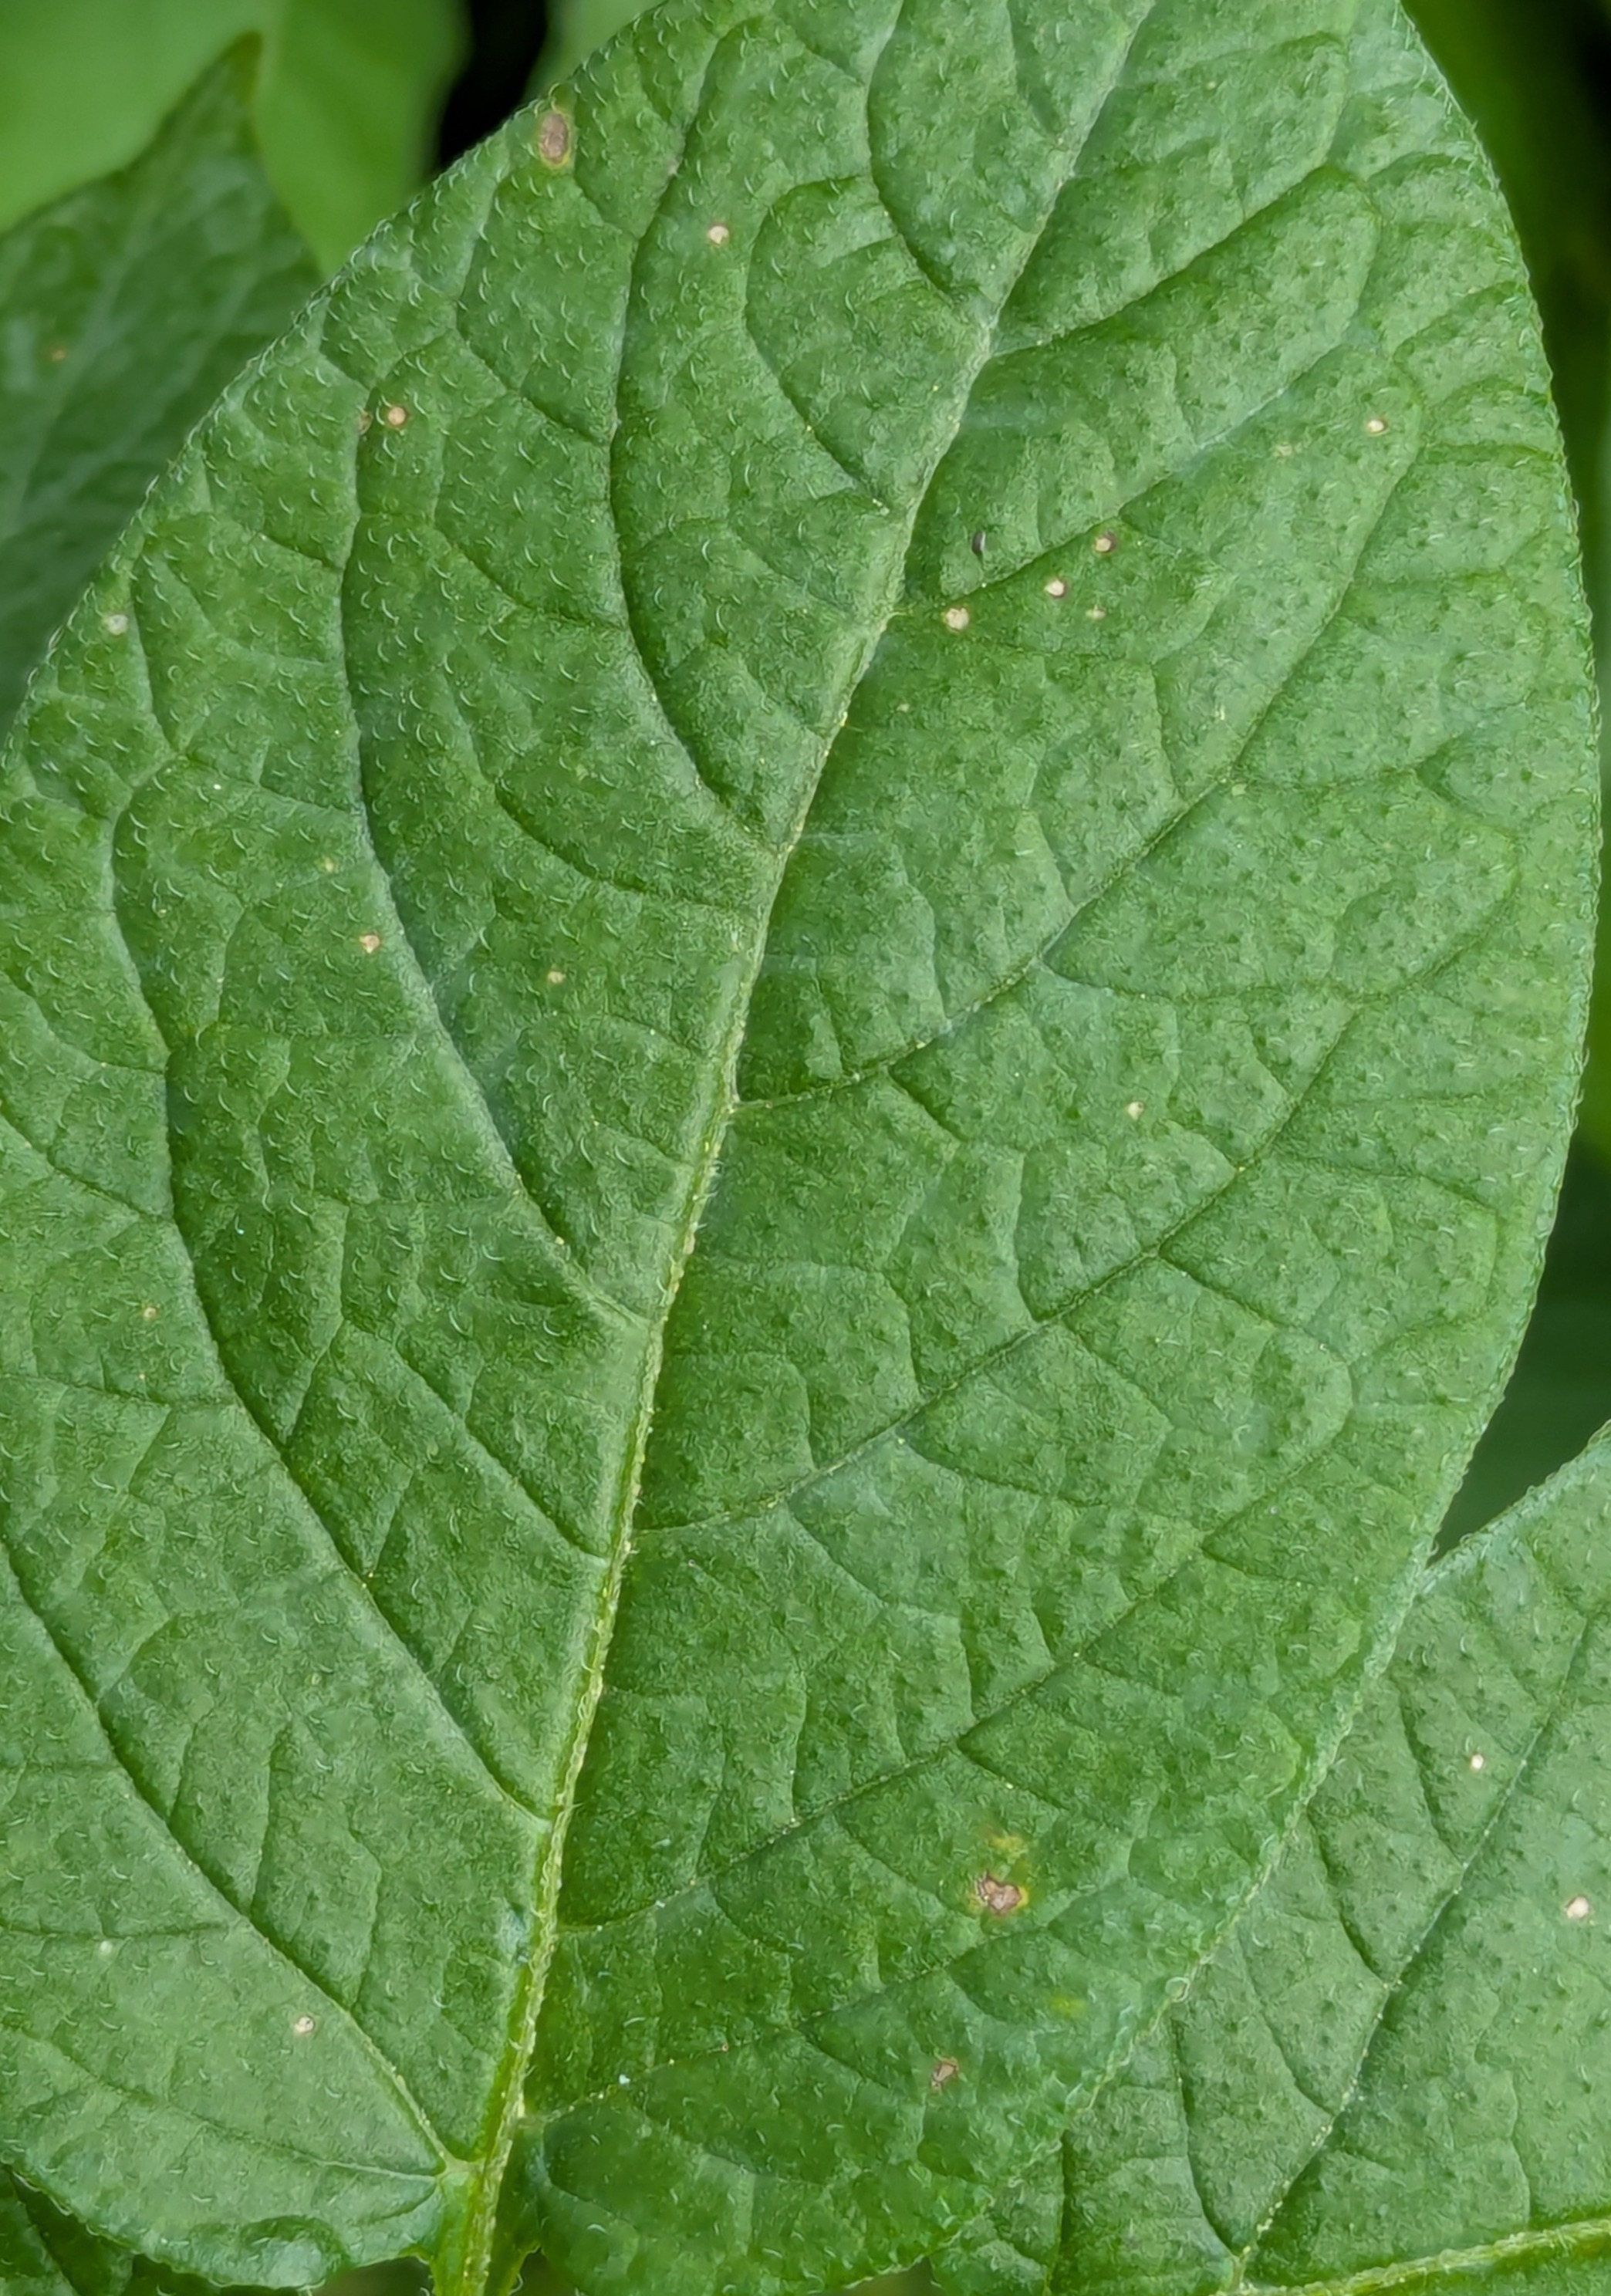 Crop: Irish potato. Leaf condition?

healthy
